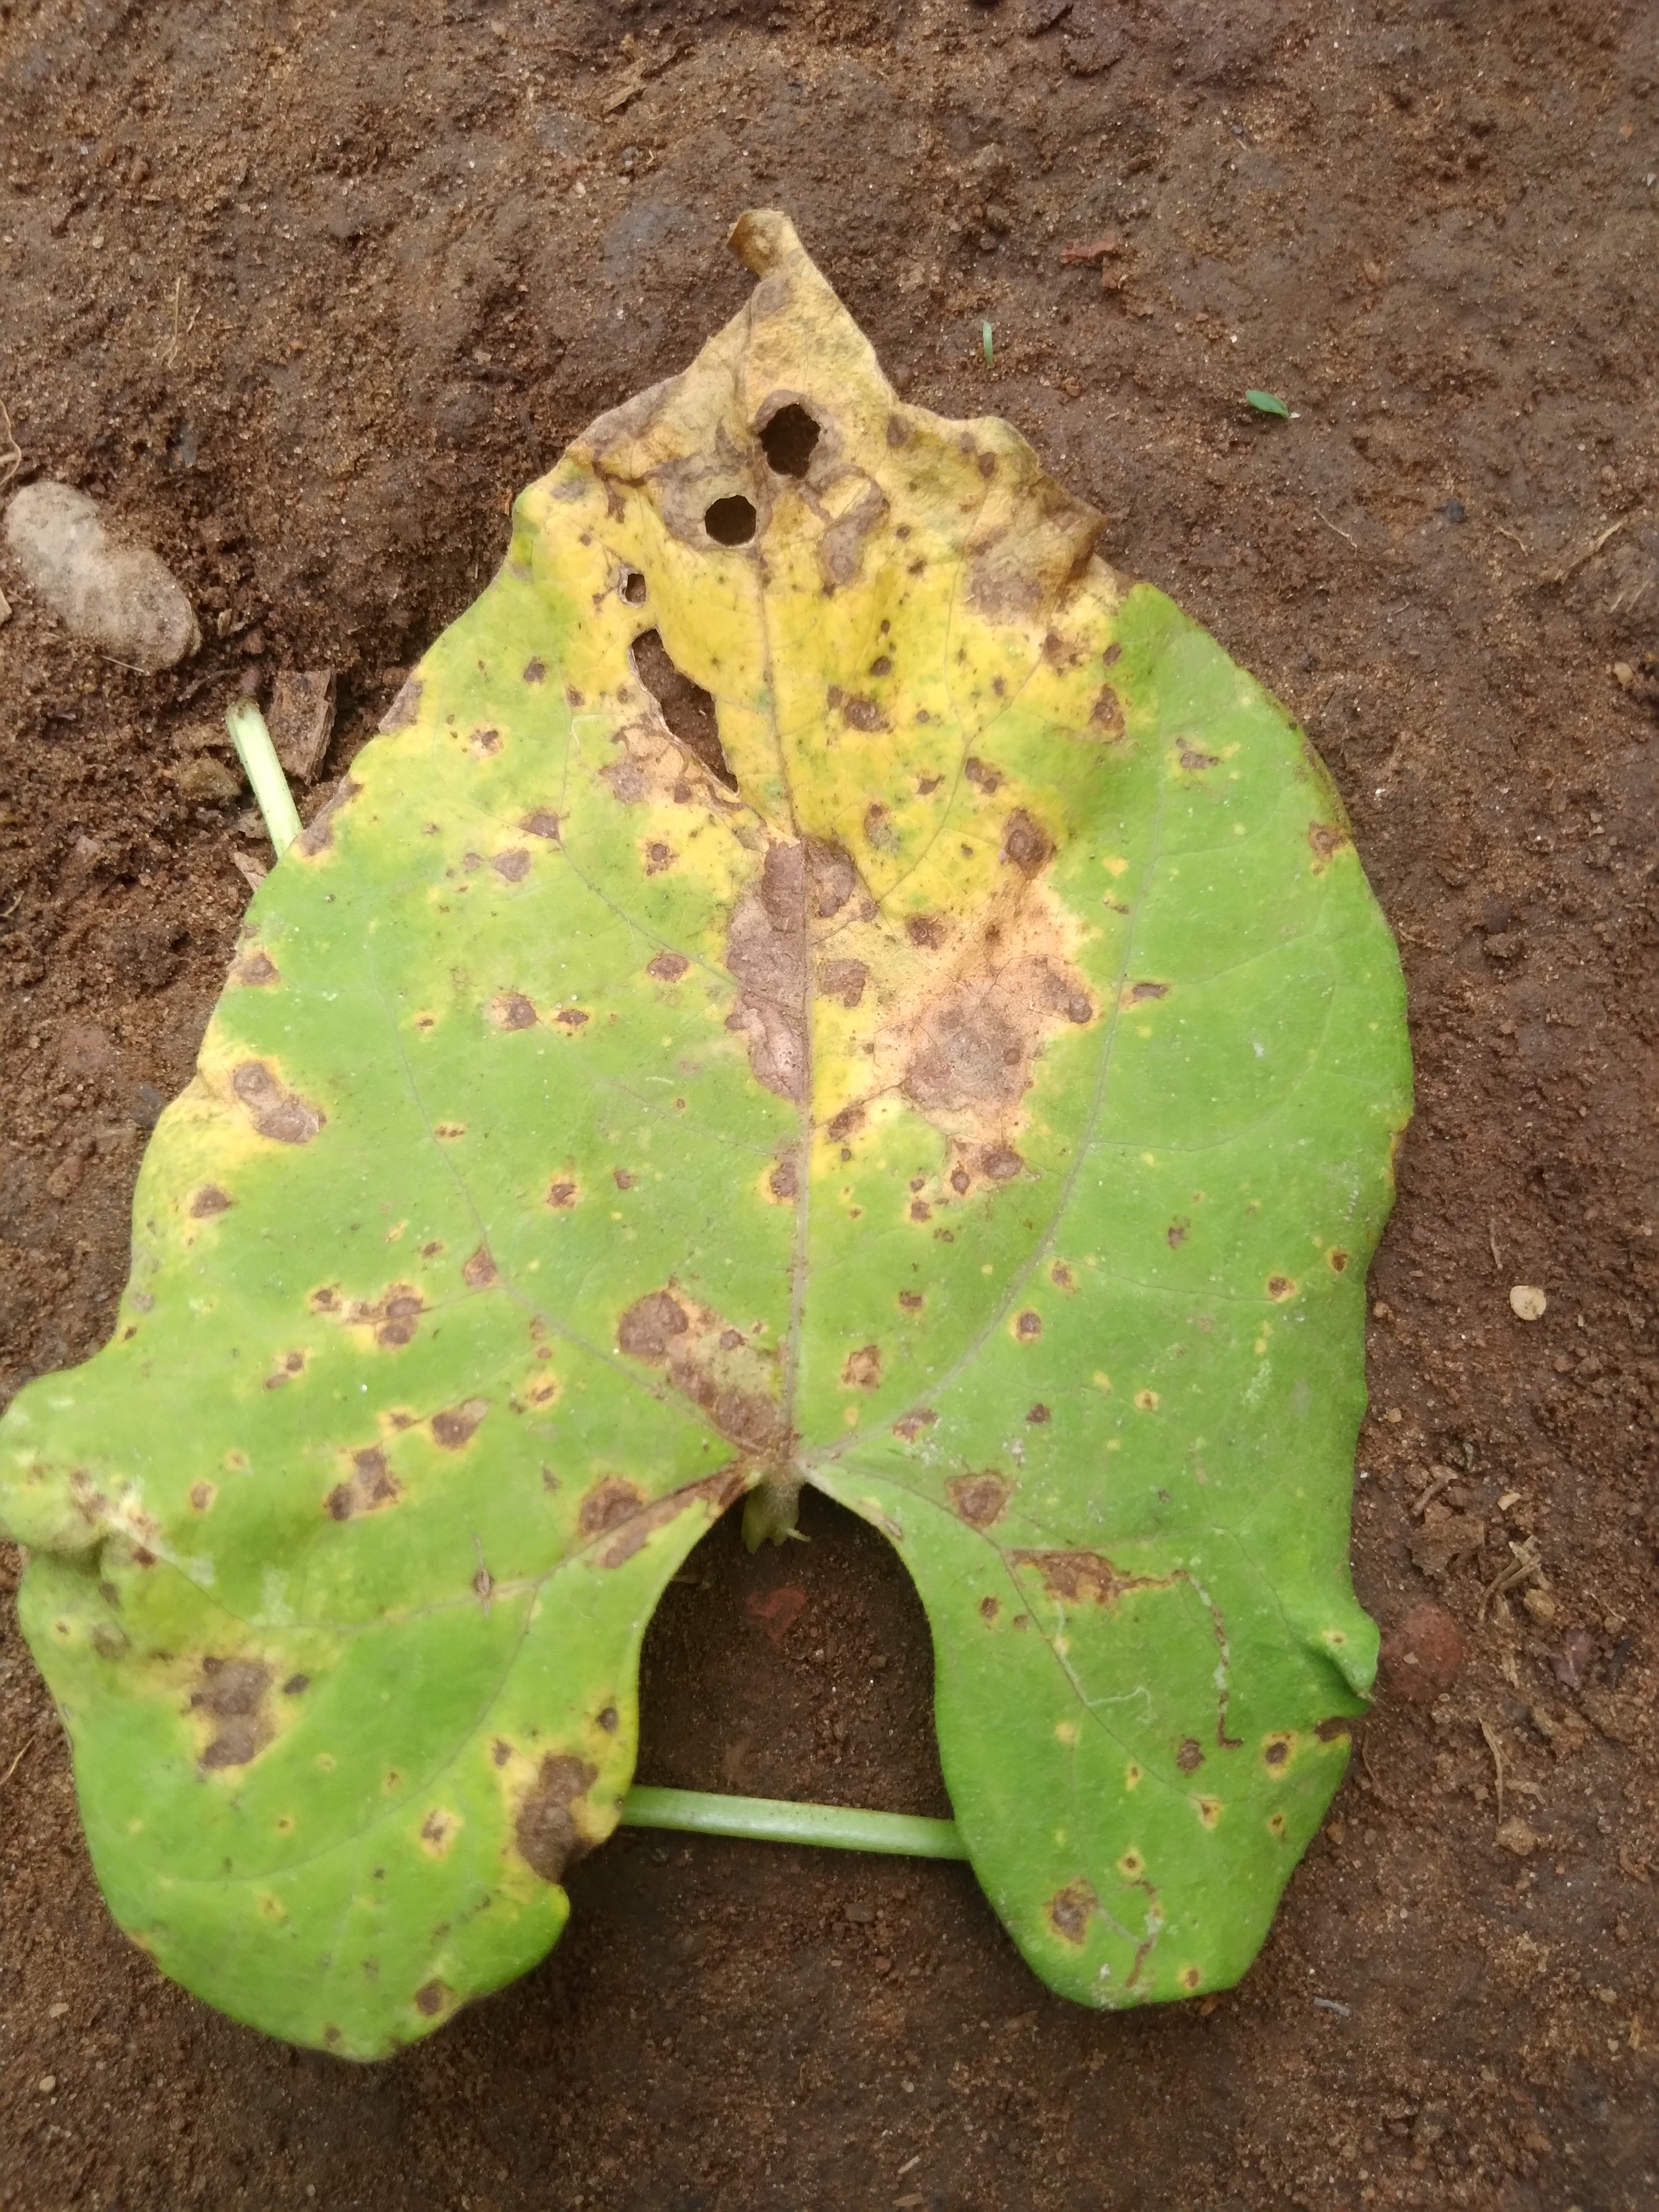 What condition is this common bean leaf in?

rust
